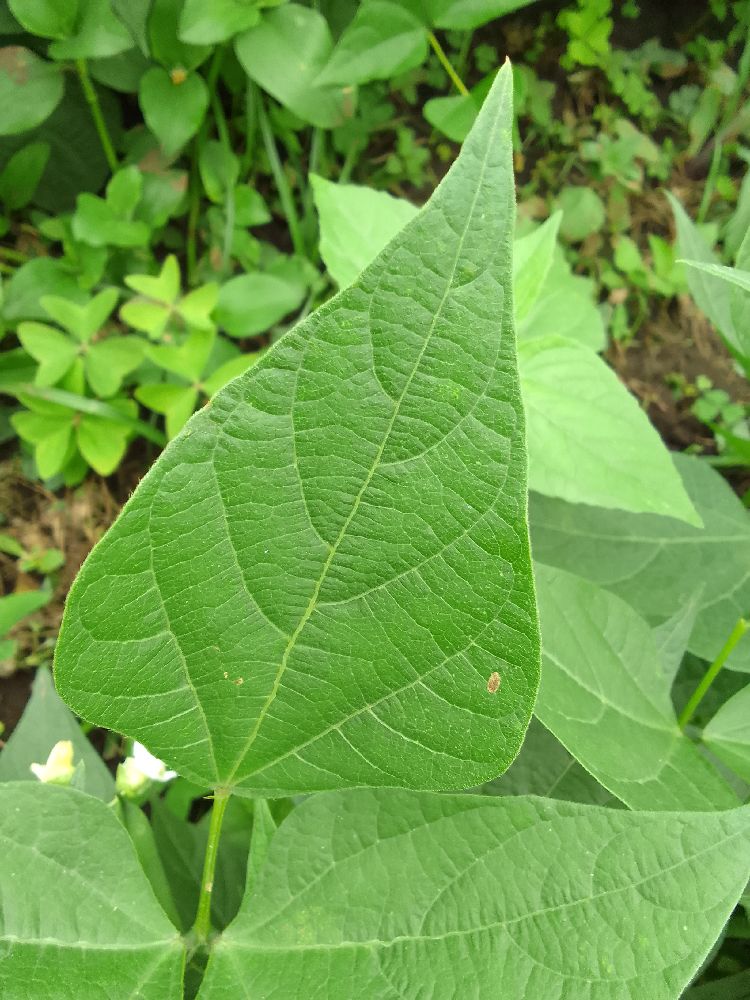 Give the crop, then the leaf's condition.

common bean, healthy
